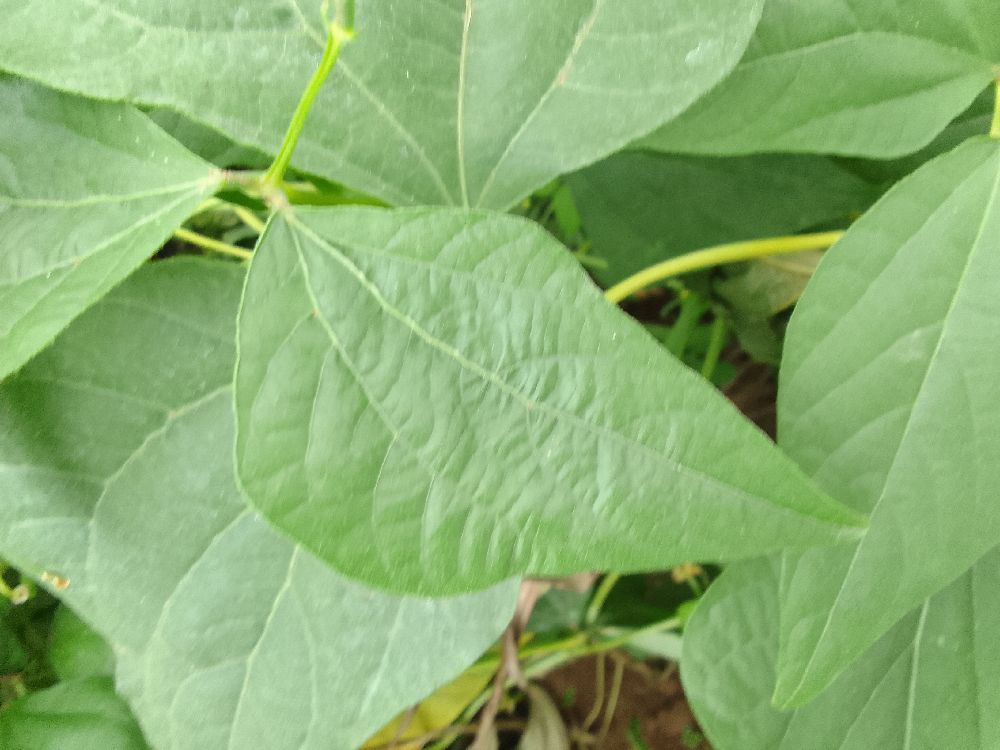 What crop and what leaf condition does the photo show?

common bean, healthy
